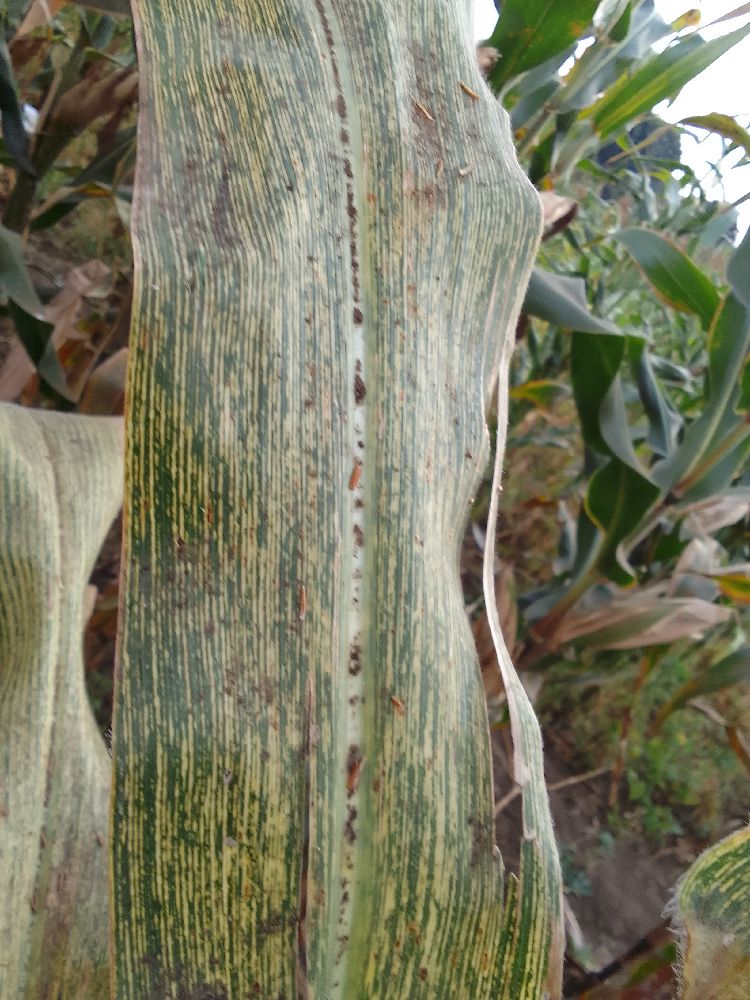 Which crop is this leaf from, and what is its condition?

maize, maize streak virus
